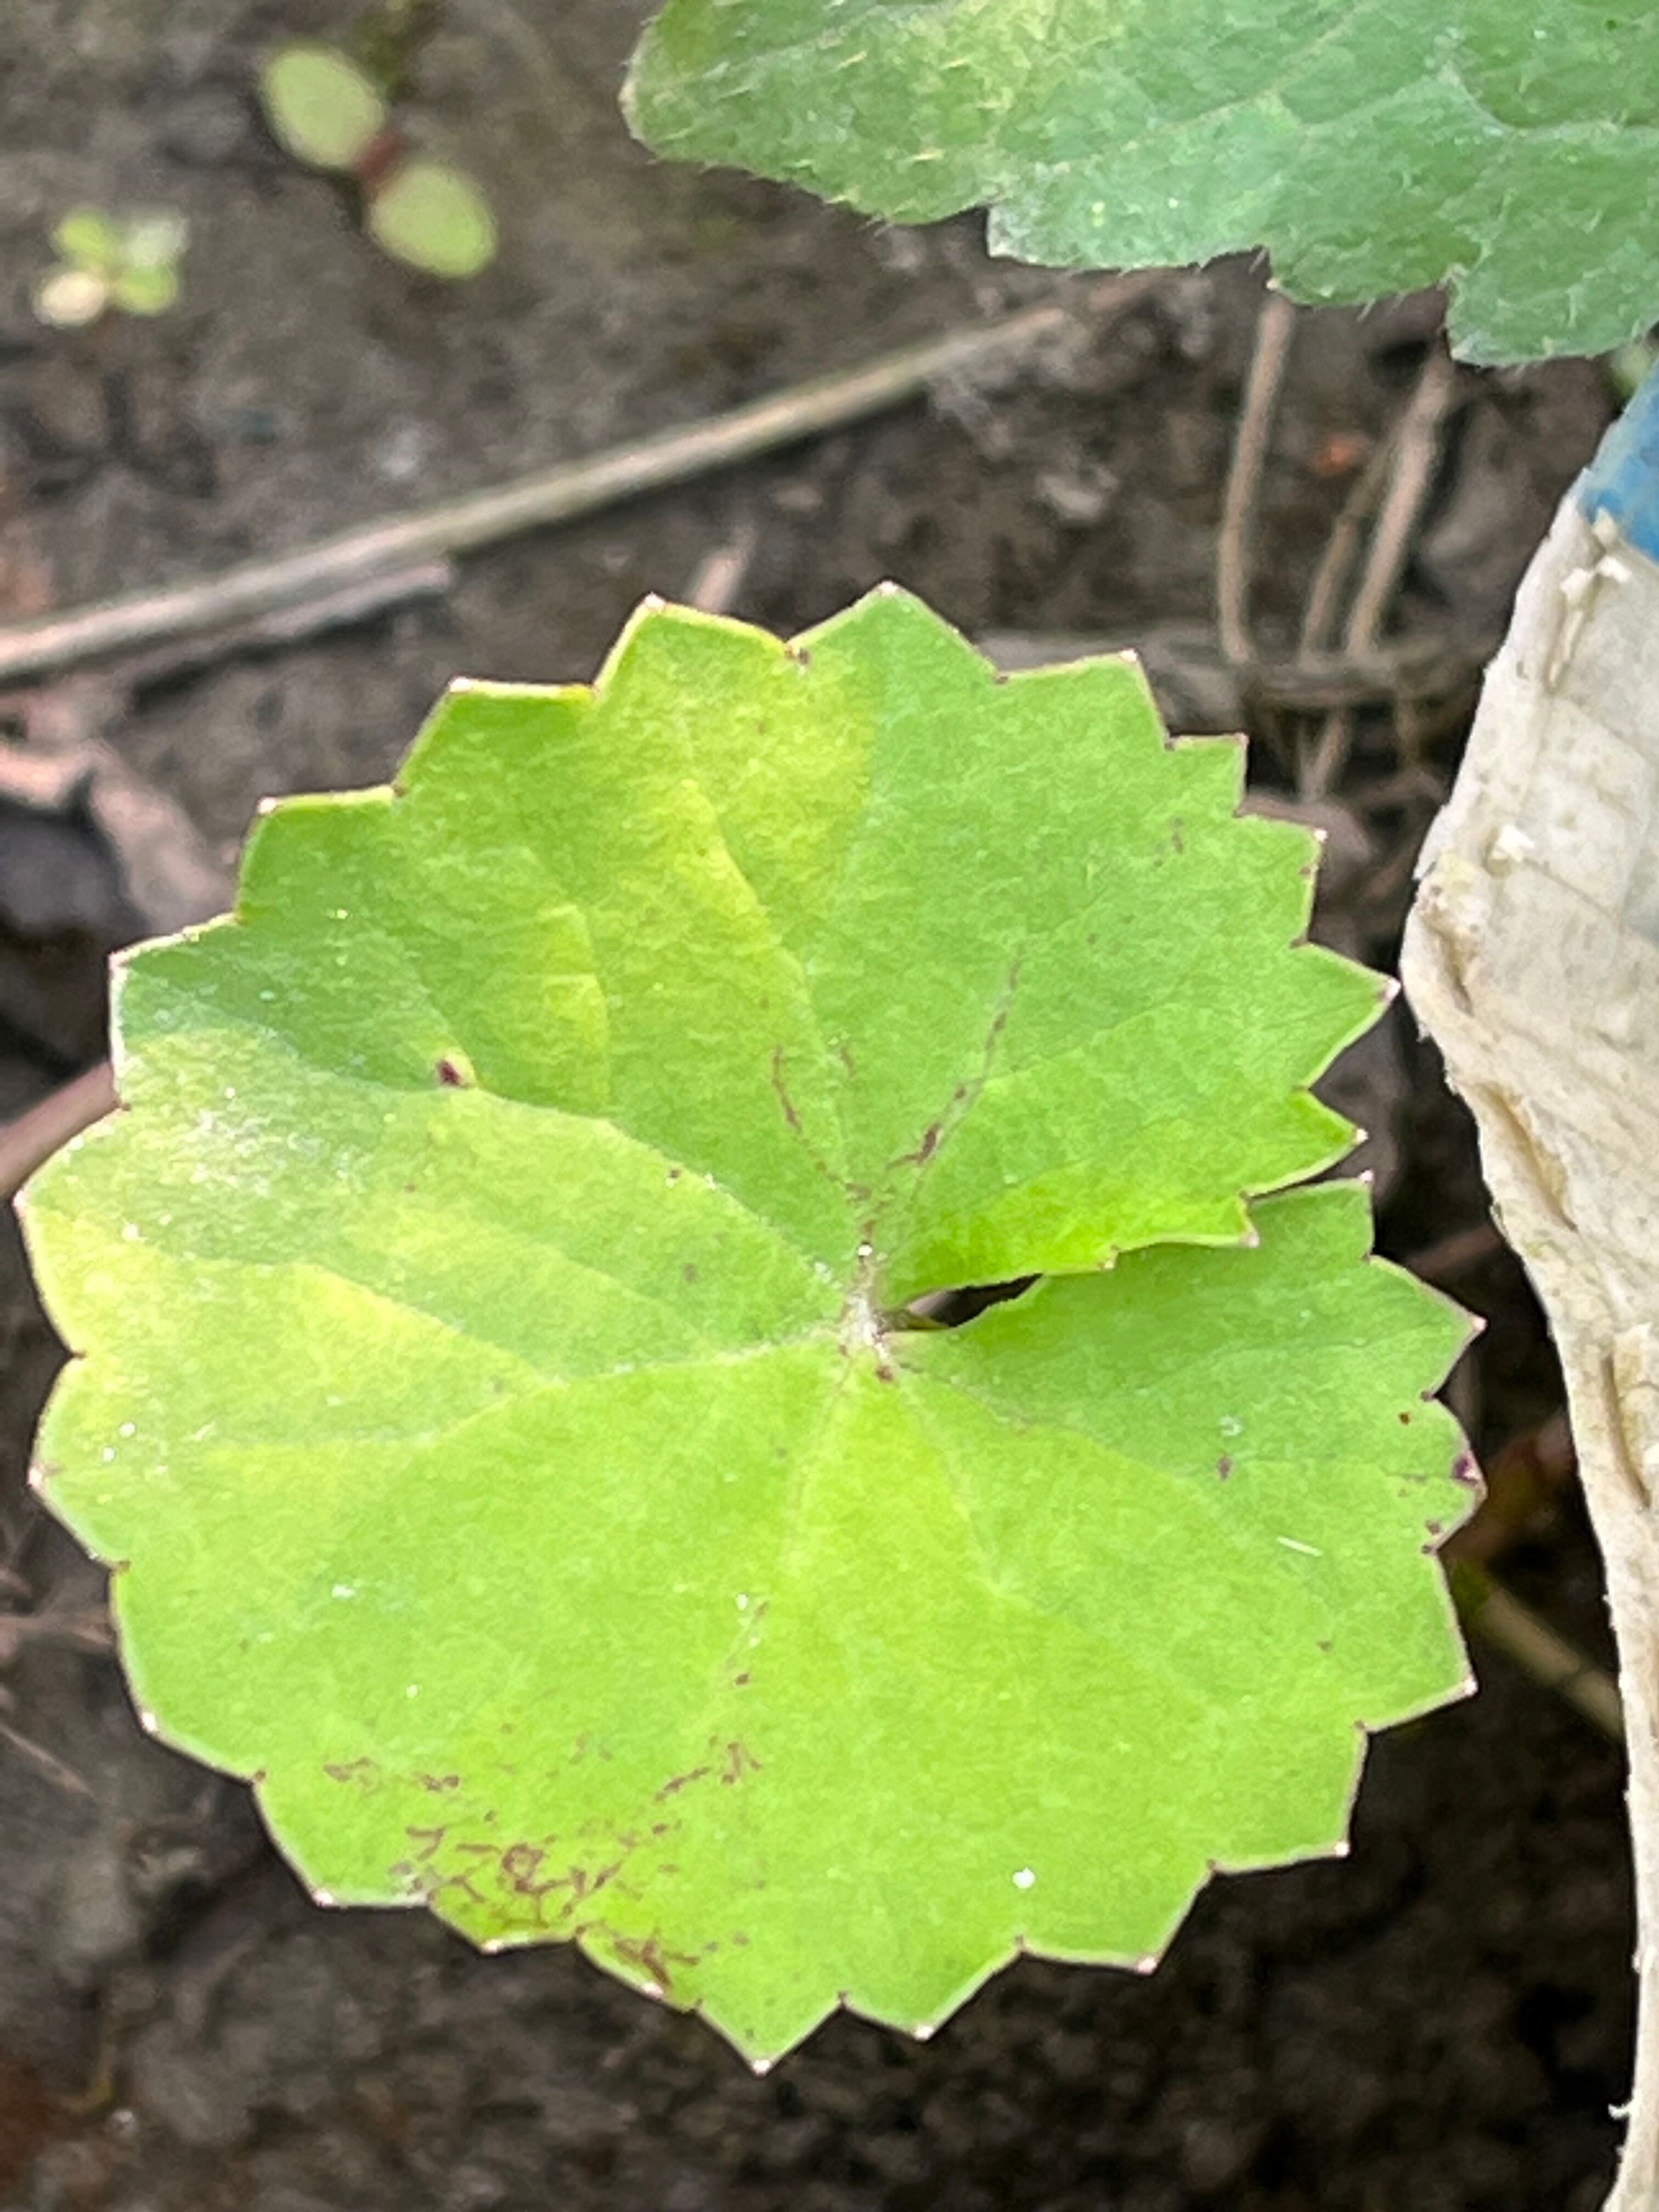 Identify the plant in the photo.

thankuni
